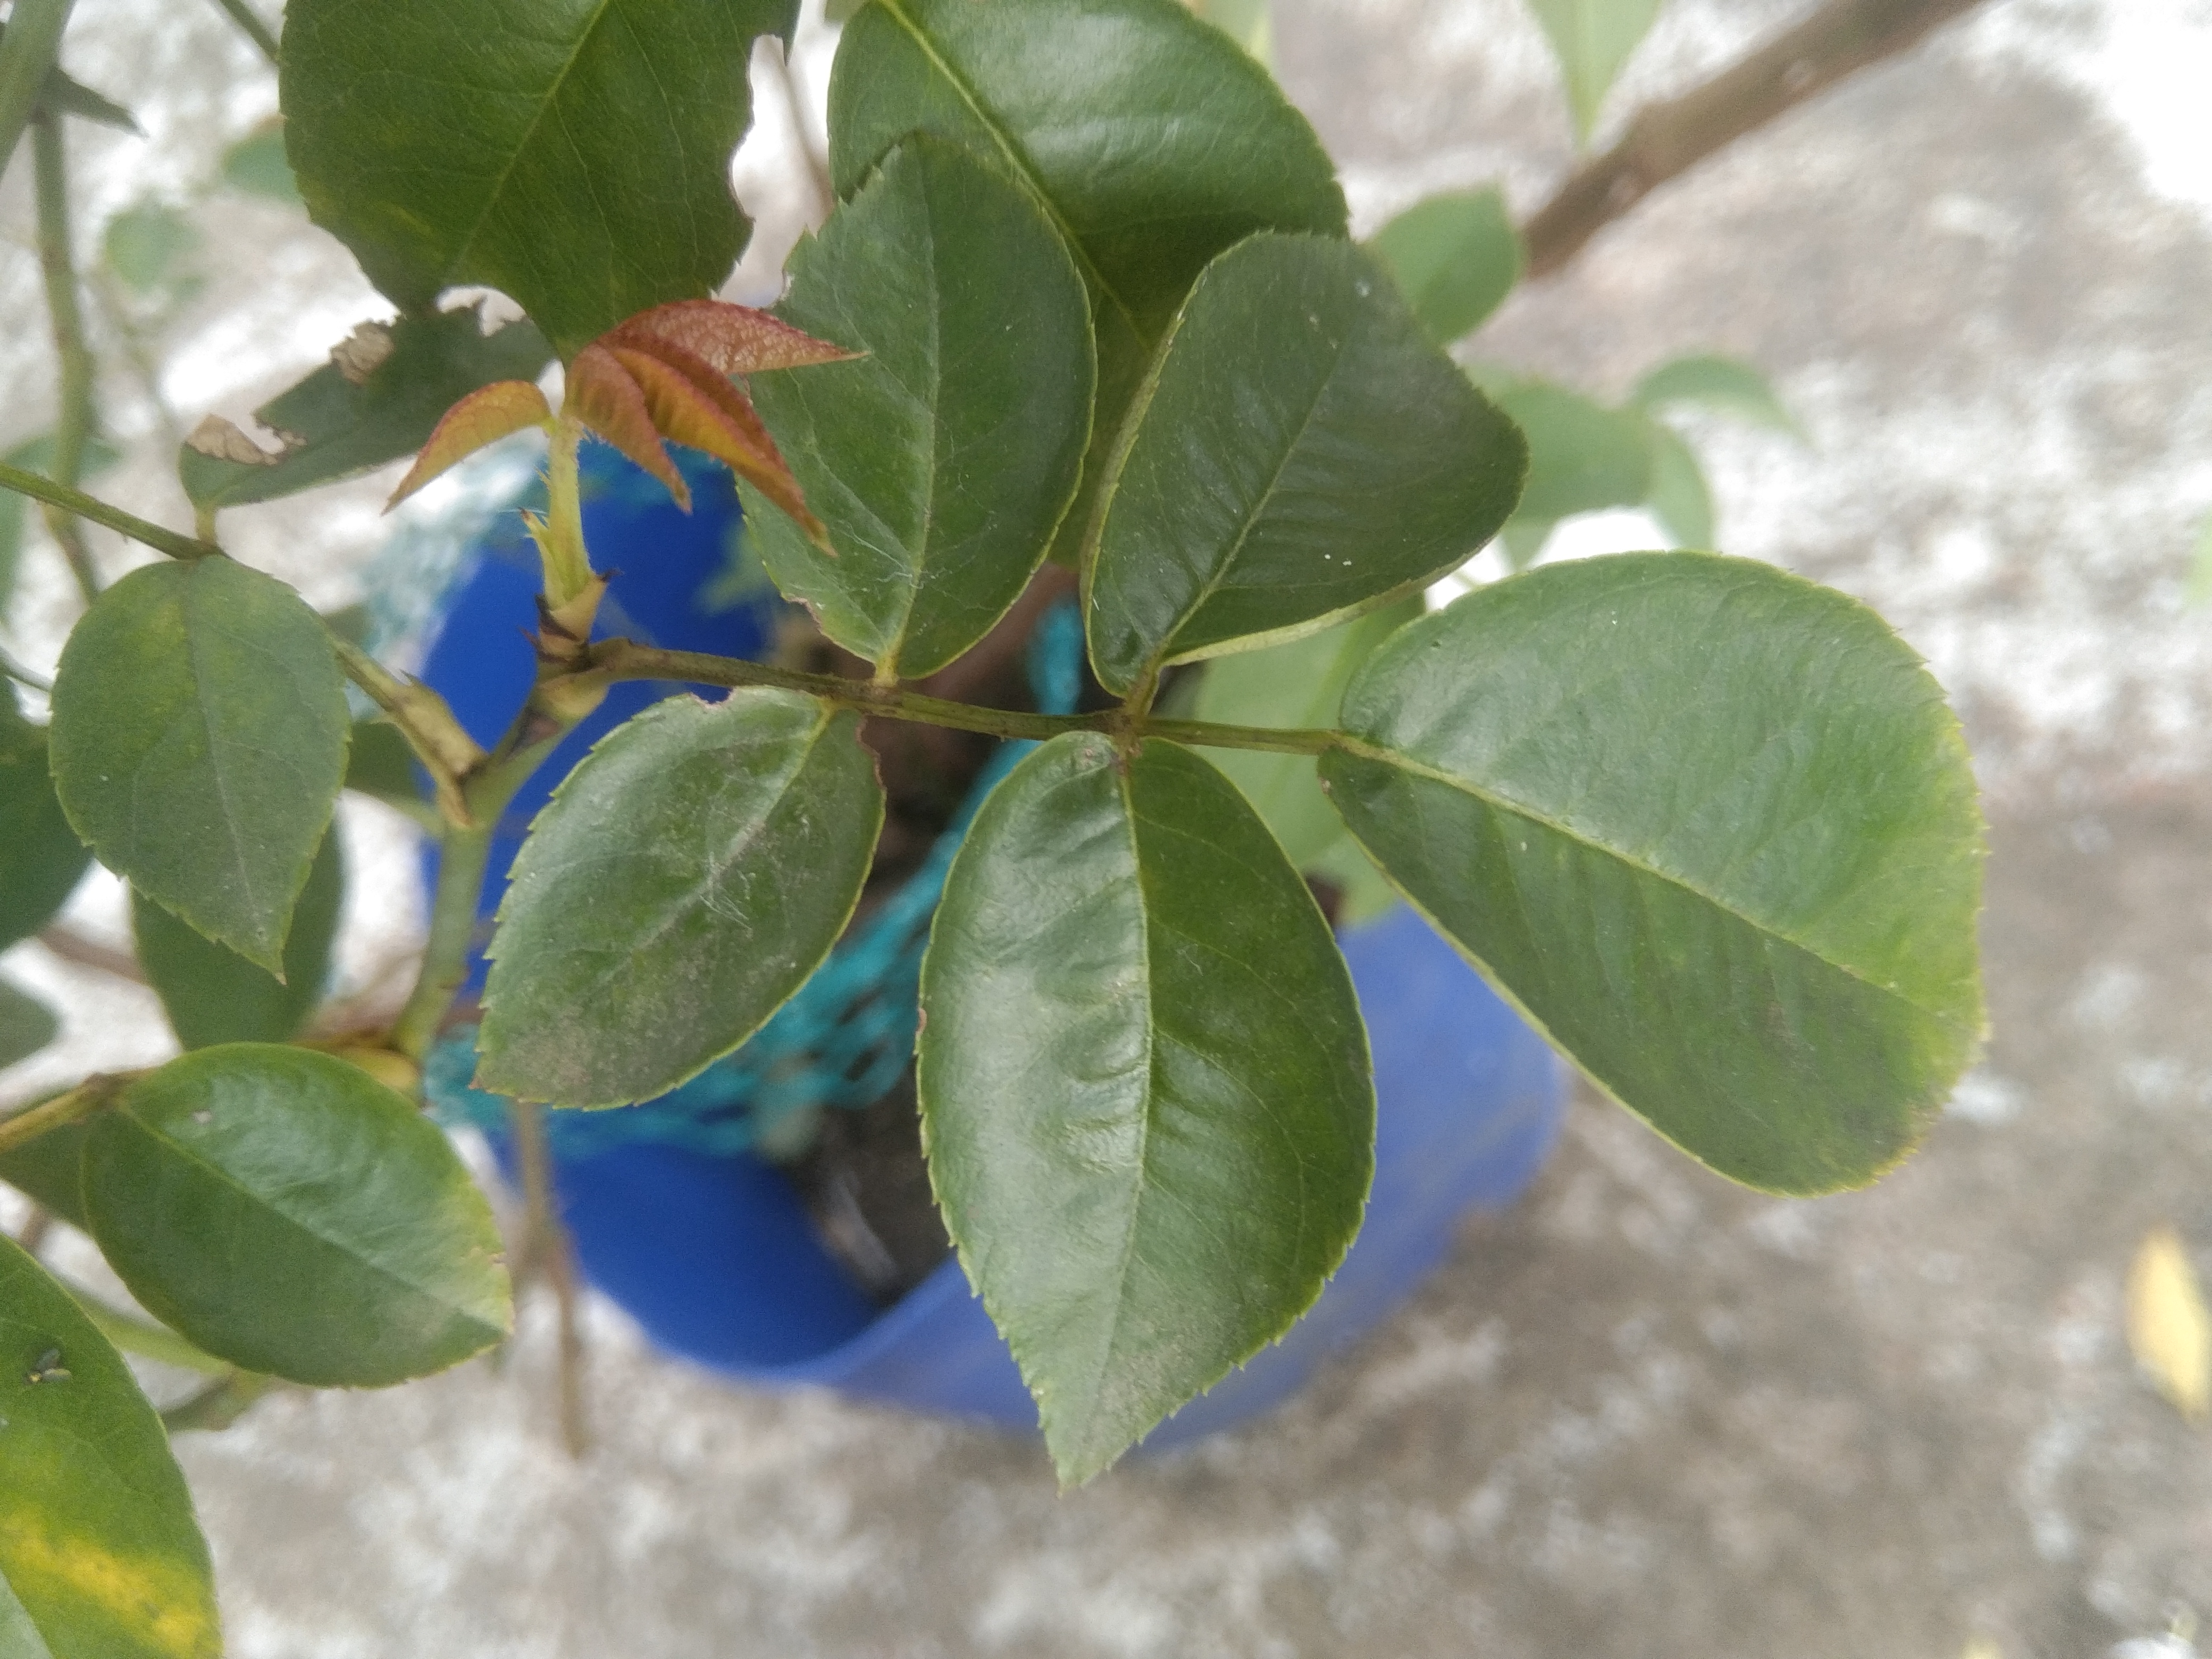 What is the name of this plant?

rose
